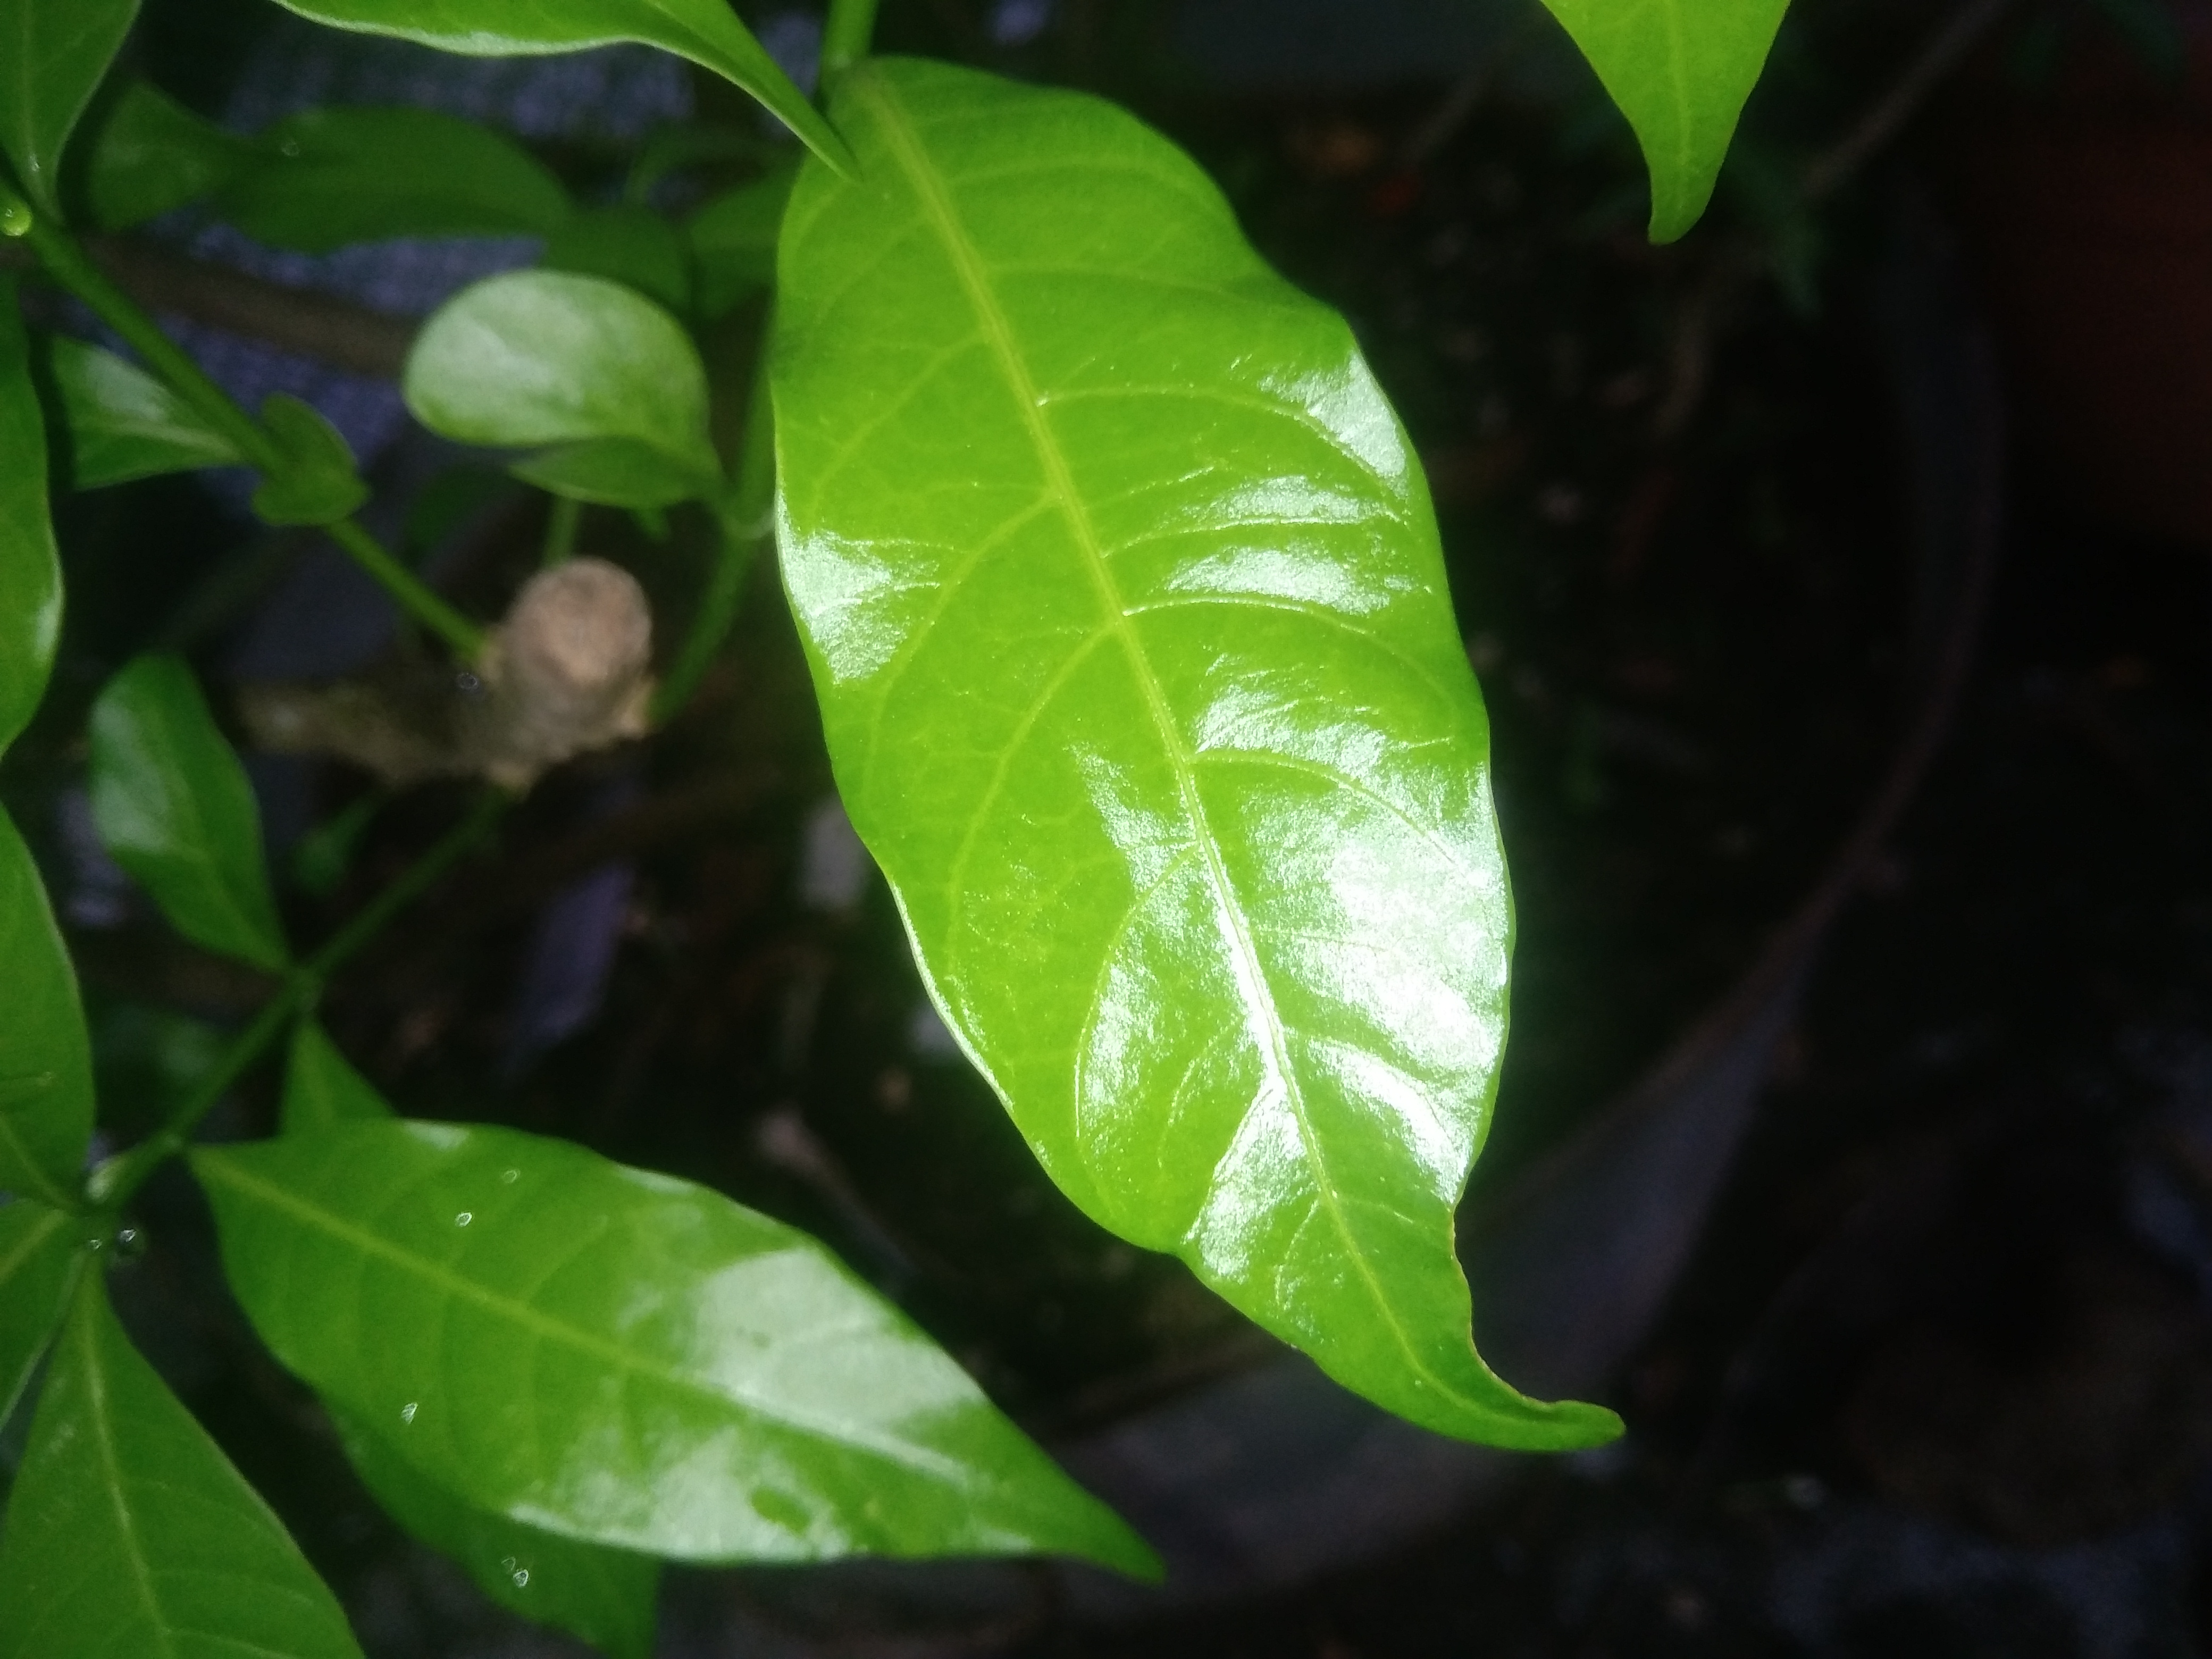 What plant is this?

togor
